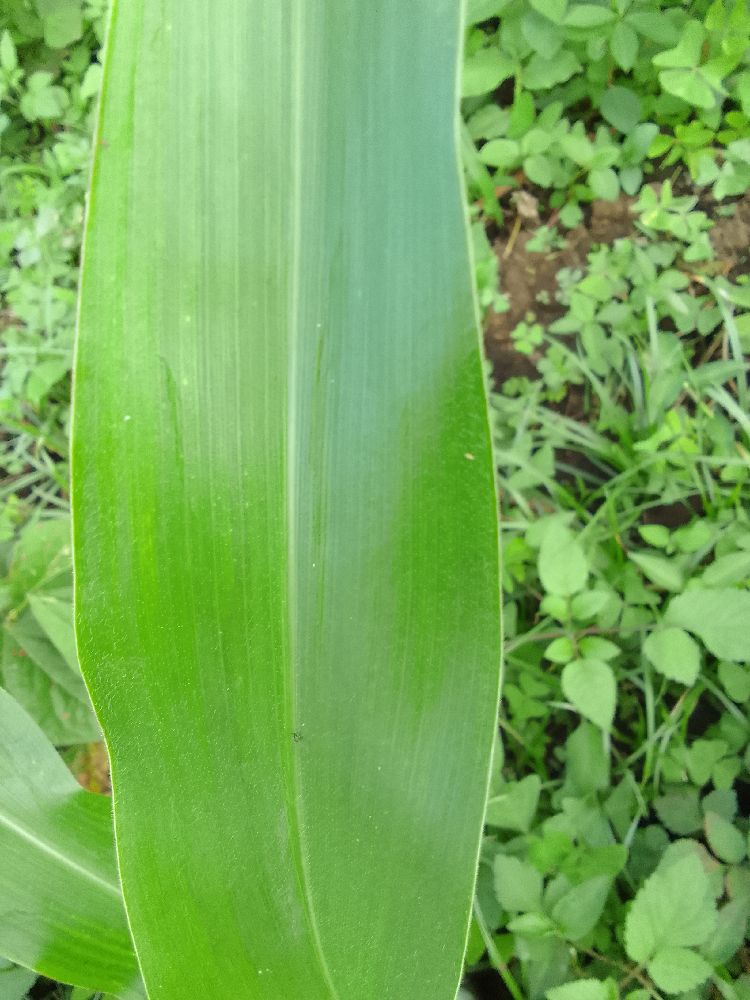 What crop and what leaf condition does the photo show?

maize, healthy
